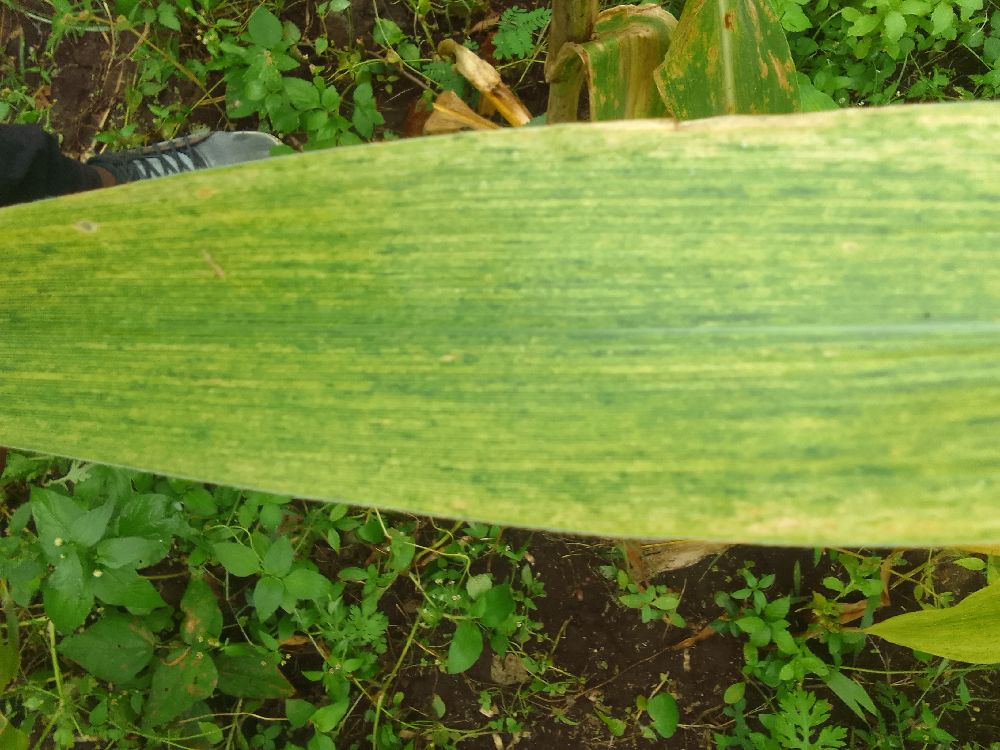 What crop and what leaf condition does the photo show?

maize, maize lethal necrosis
